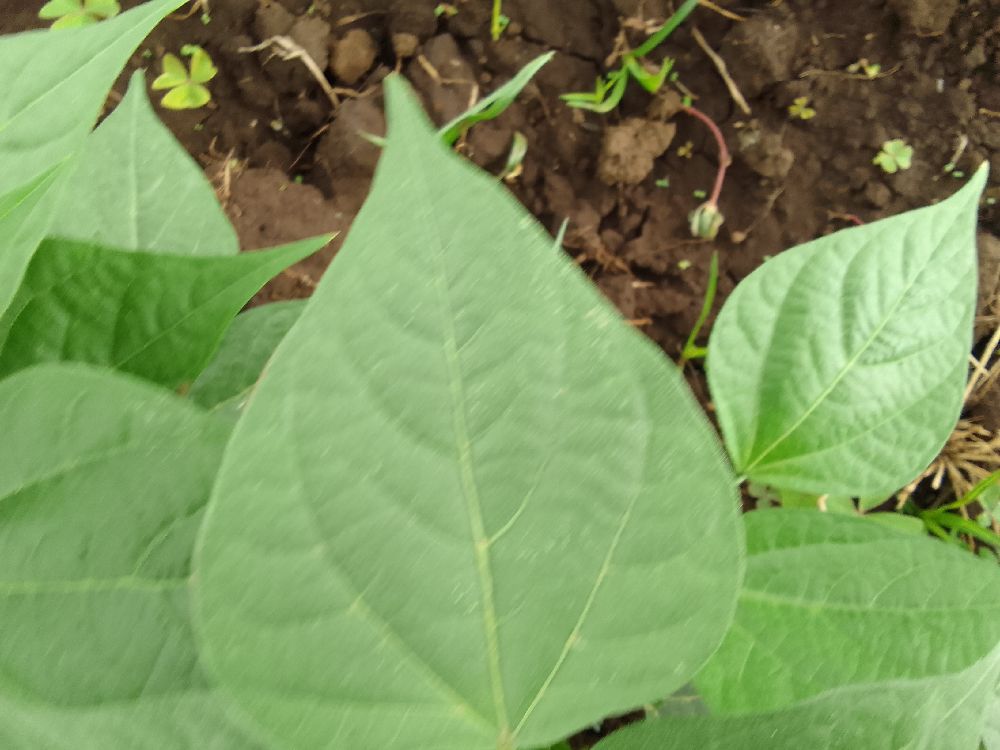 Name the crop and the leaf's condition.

common bean, healthy
